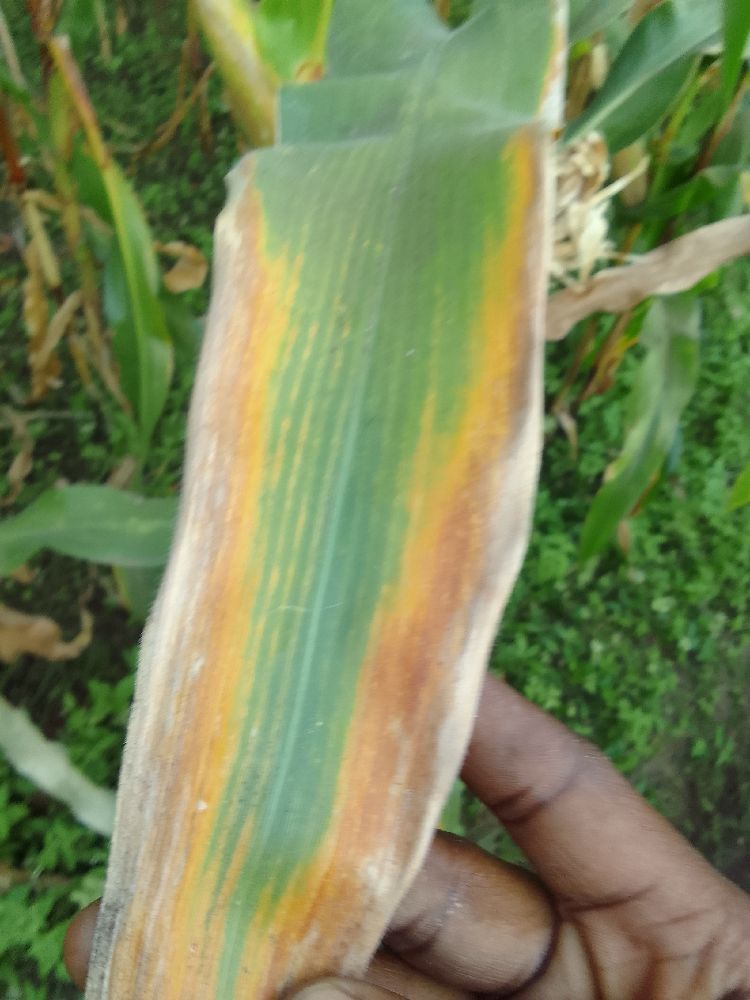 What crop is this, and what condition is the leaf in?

maize, maize lethal necrosis
